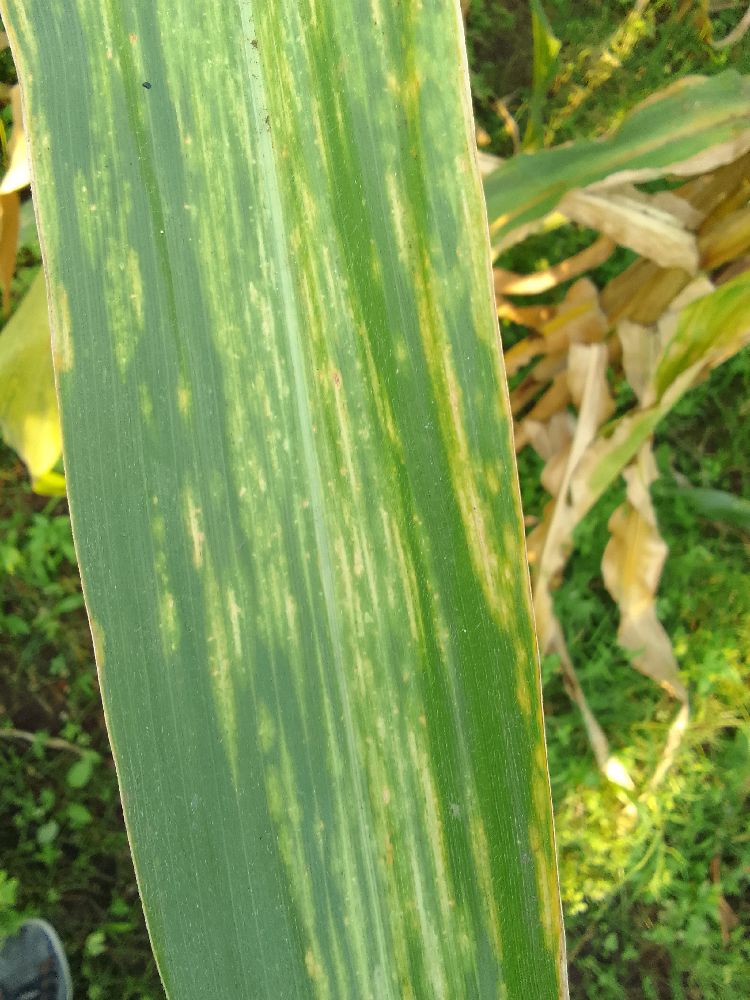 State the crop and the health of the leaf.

maize, maize lethal necrosis
